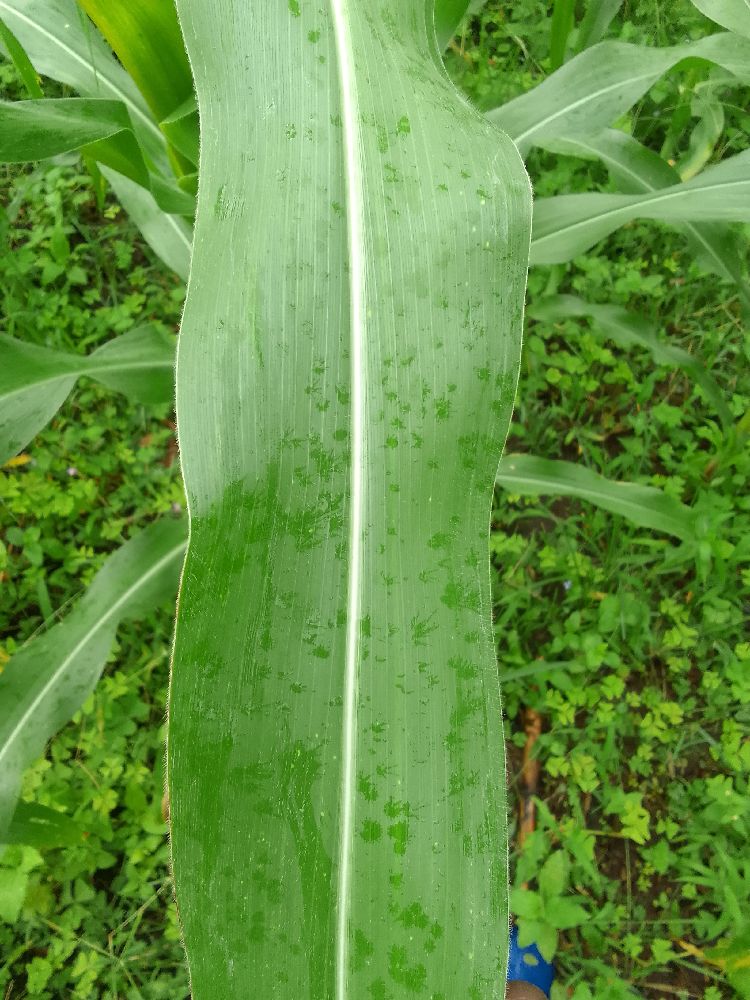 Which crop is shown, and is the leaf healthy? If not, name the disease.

maize, healthy
